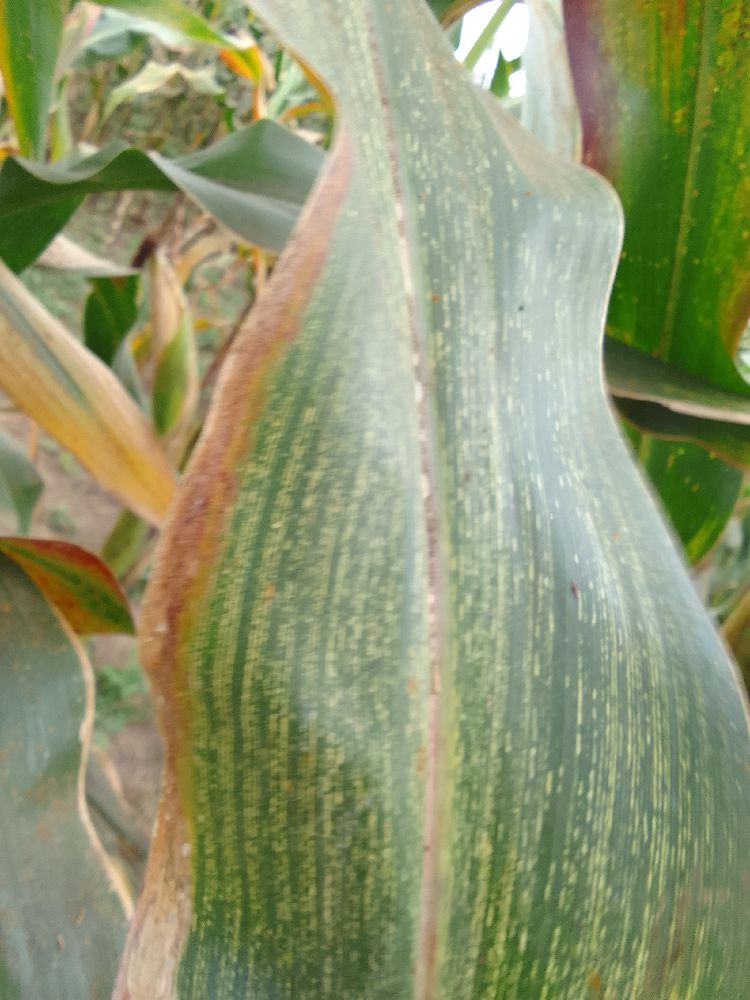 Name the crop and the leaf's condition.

maize, maize streak virus
